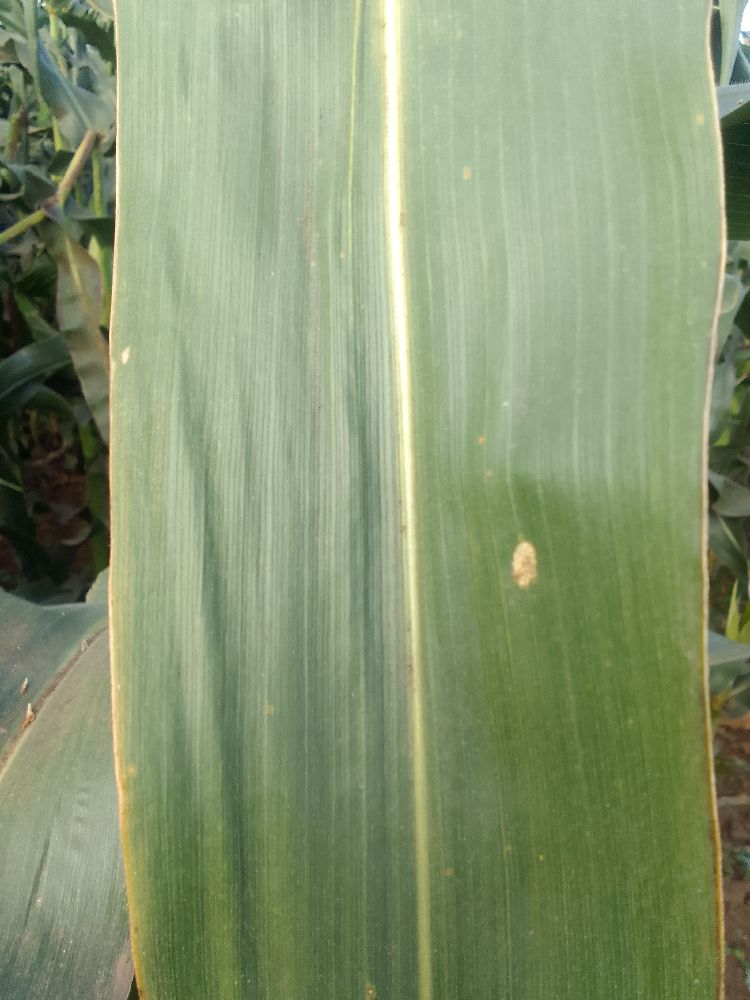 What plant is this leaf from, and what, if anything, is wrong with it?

maize, healthy
